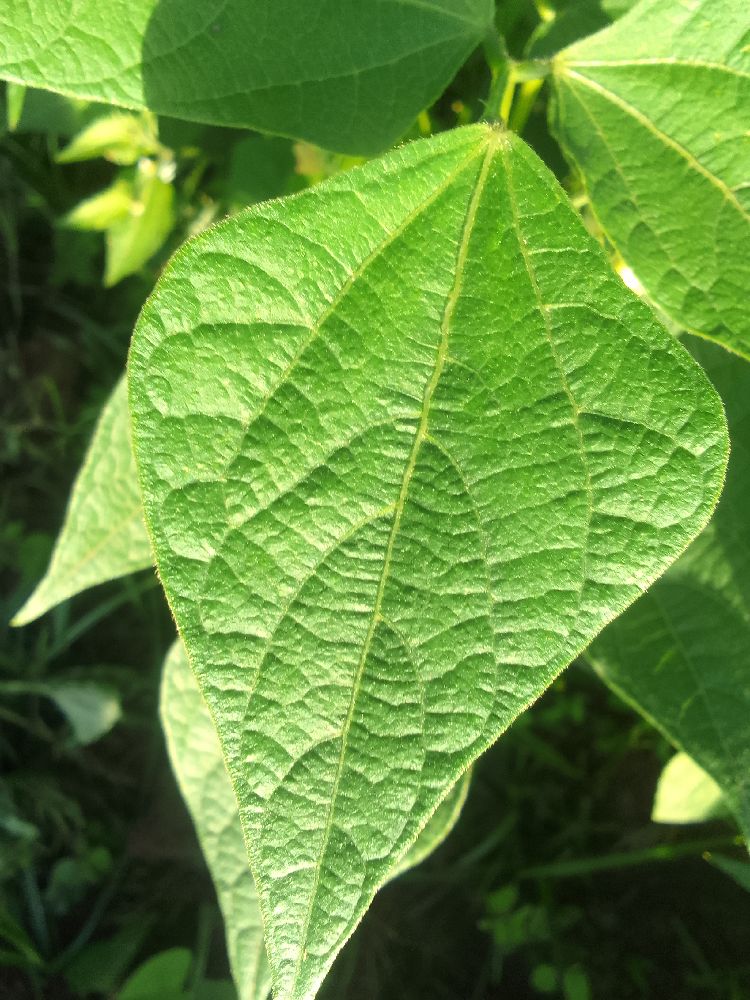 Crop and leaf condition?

common bean, healthy
